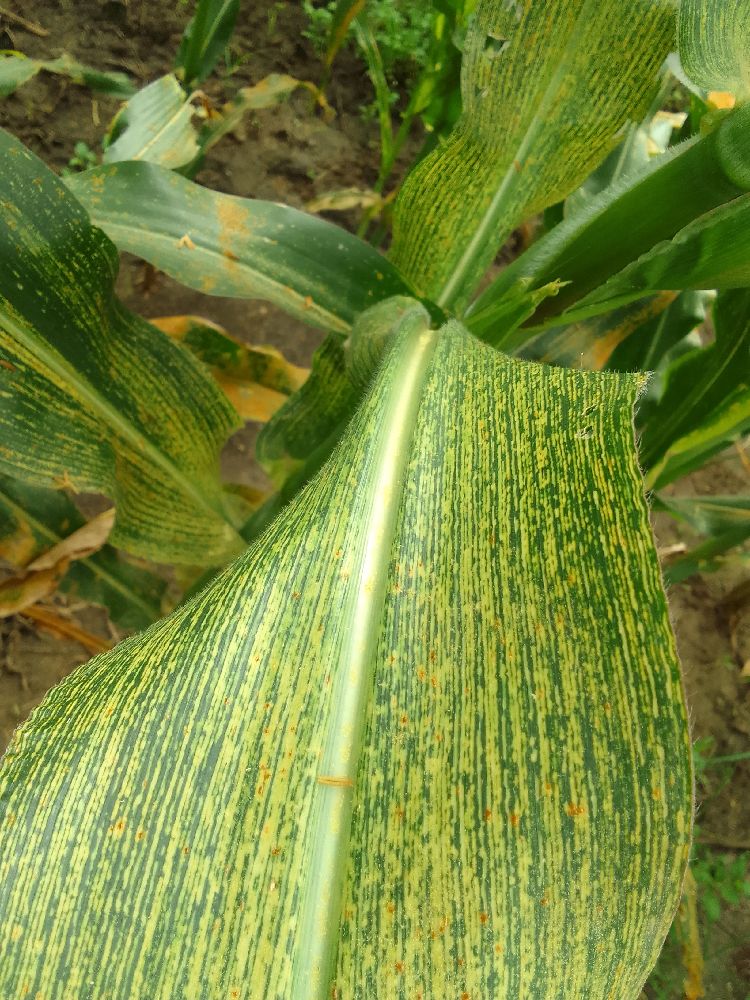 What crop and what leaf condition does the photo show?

maize, maize streak virus
